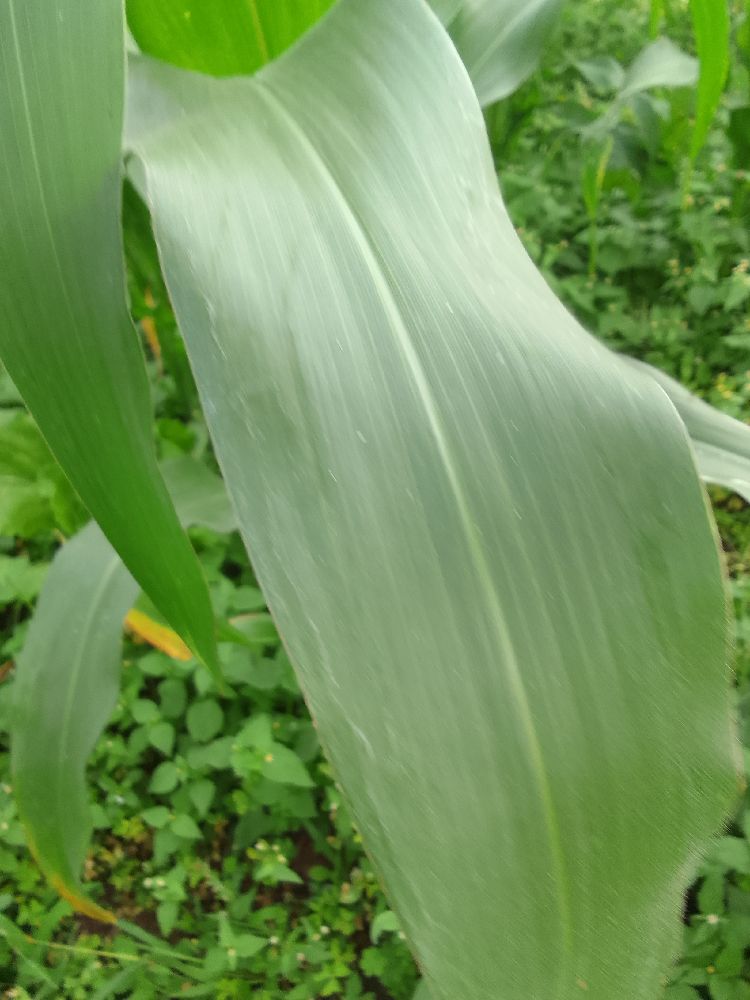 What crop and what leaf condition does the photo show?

maize, healthy
